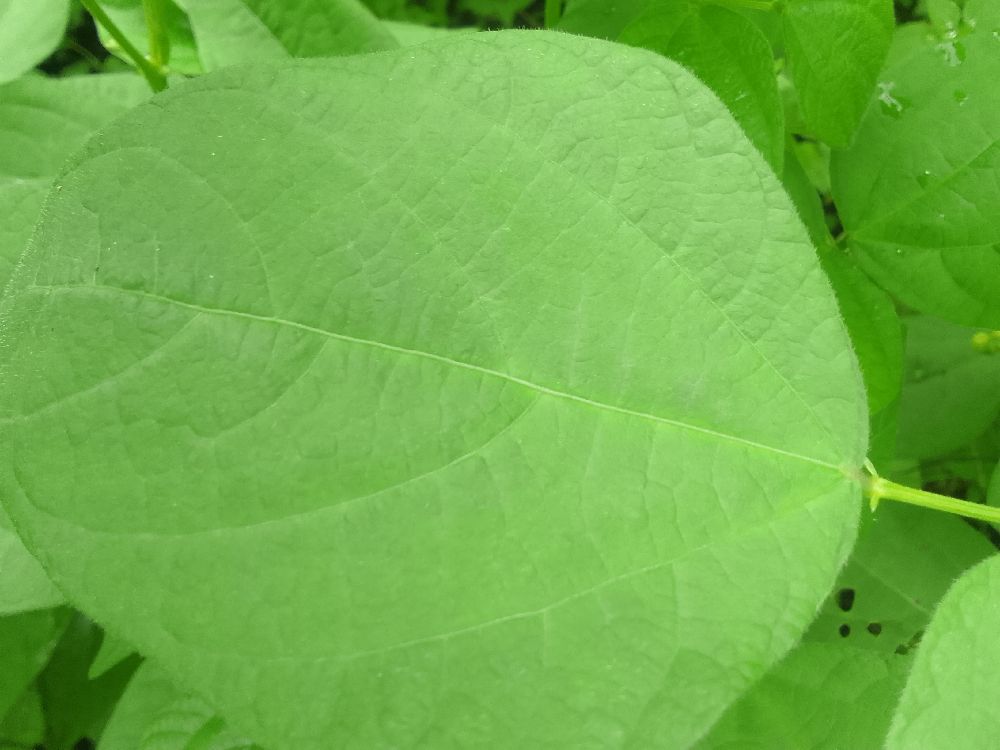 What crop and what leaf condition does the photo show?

common bean, healthy
